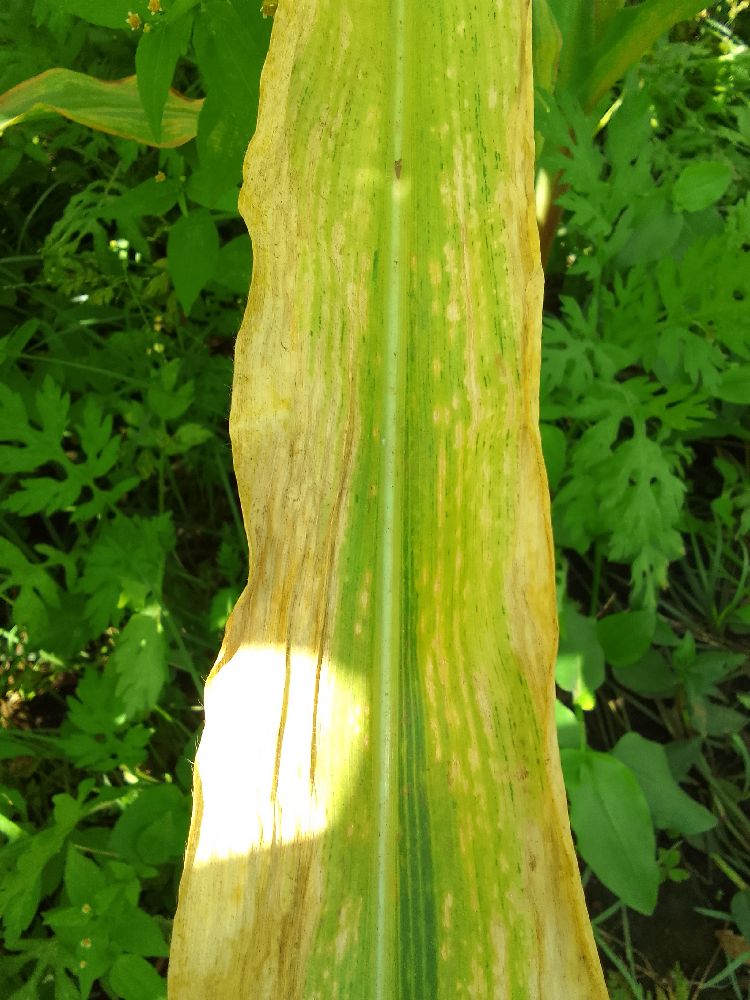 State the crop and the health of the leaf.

maize, maize lethal necrosis
